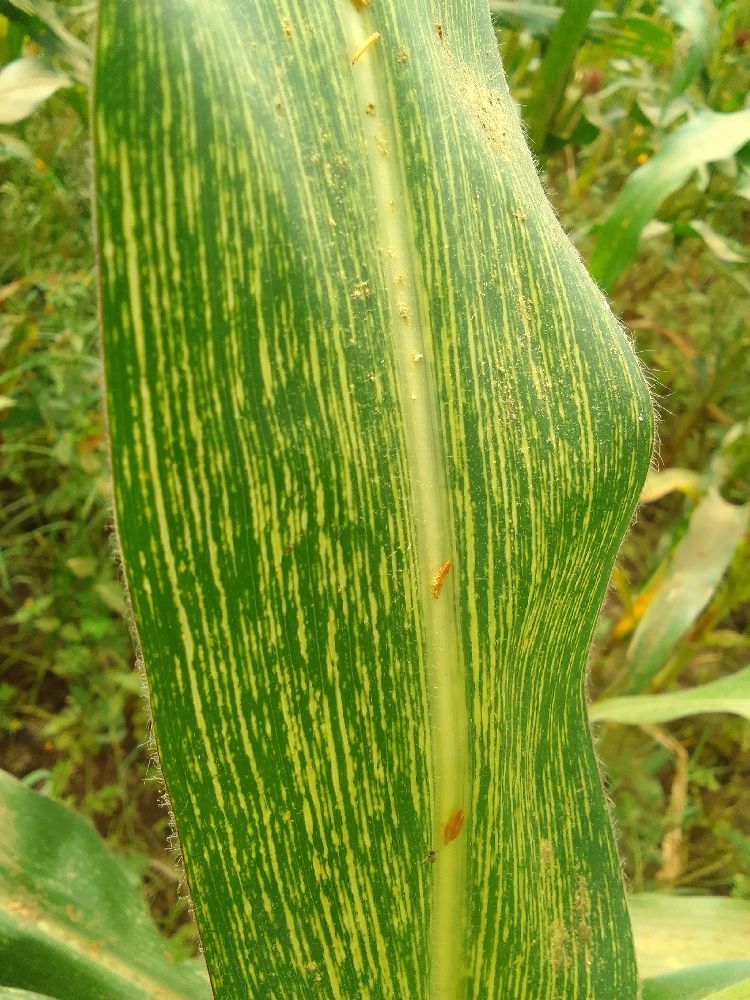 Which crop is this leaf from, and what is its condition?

maize, maize streak virus
